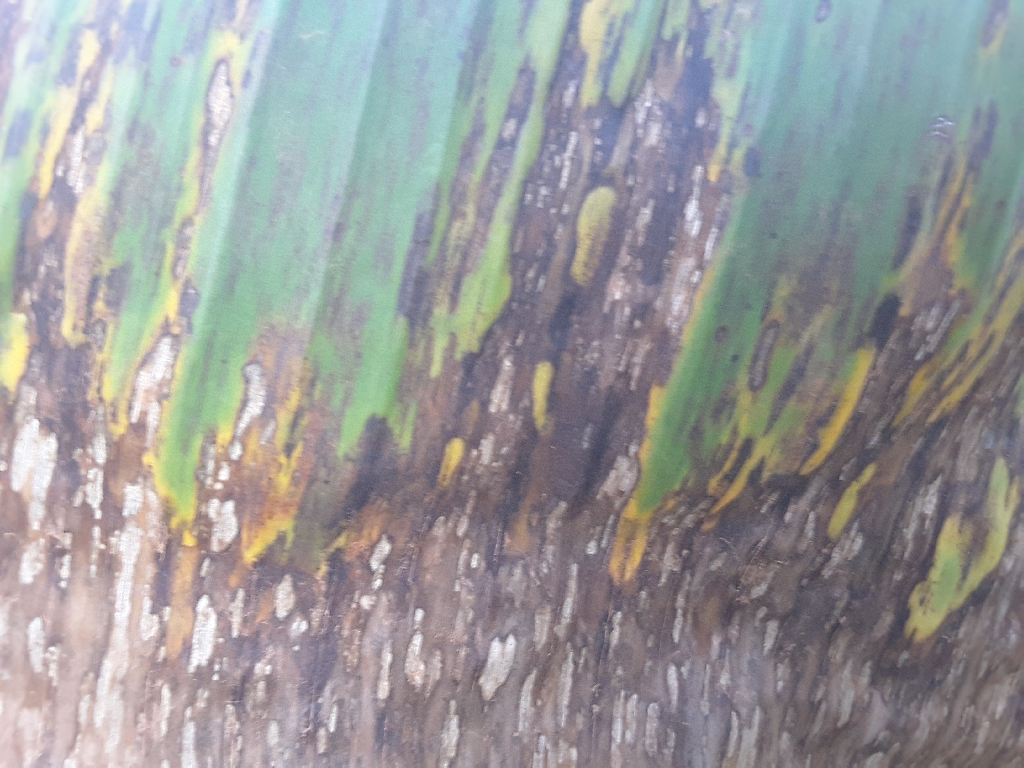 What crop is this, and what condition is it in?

banana, black sigatoka
